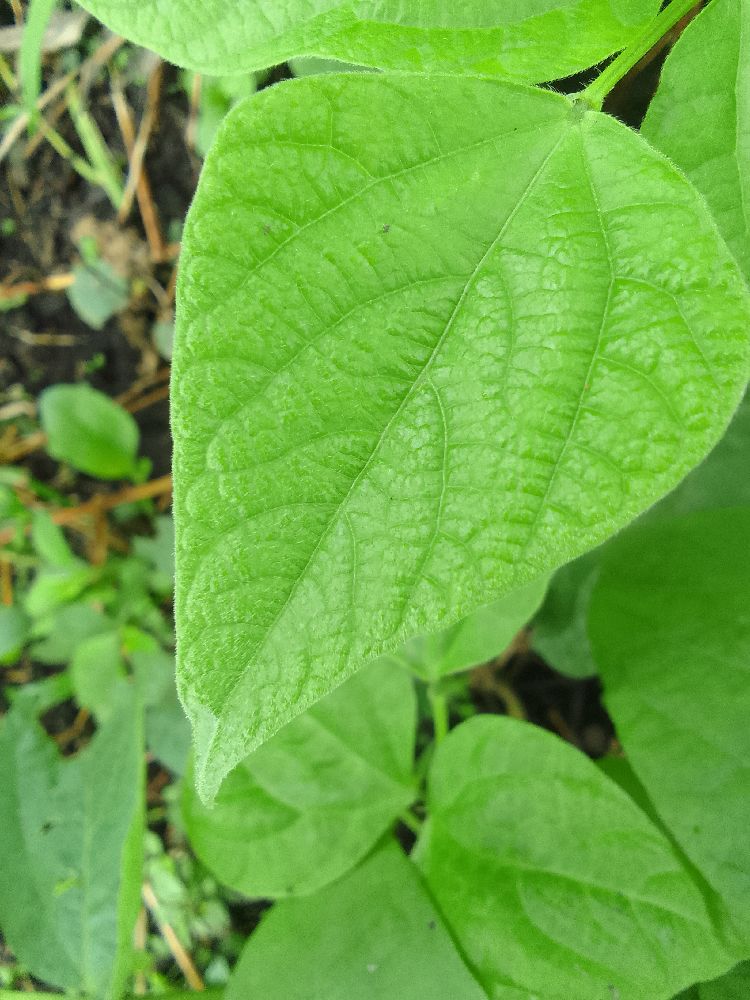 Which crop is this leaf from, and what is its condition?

common bean, healthy
